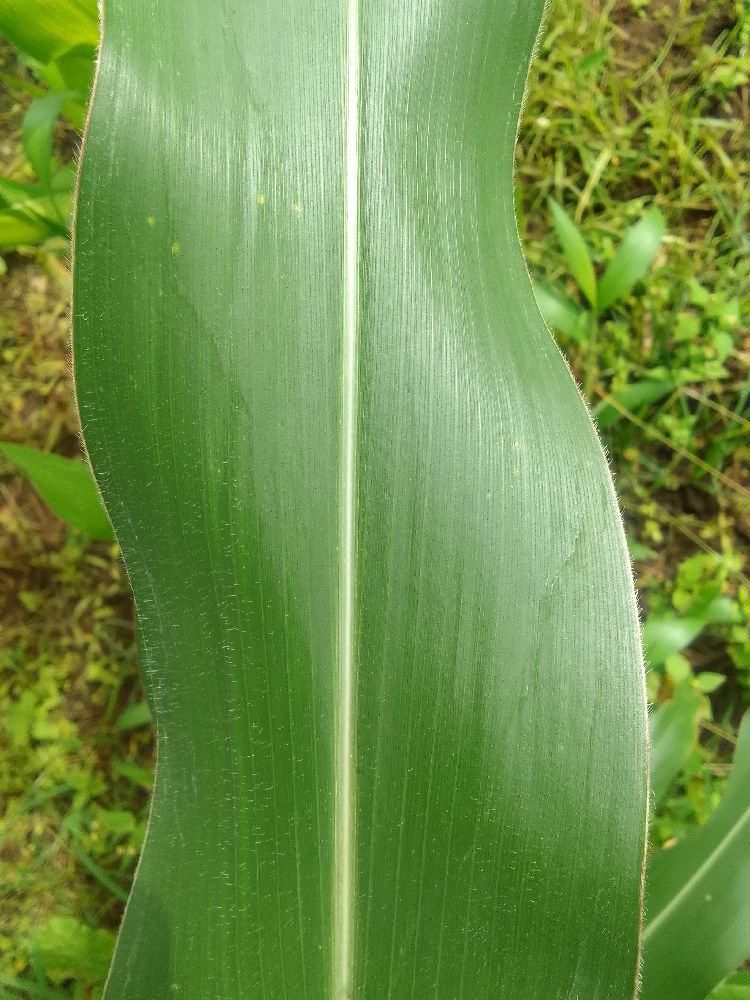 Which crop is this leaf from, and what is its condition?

maize, healthy
